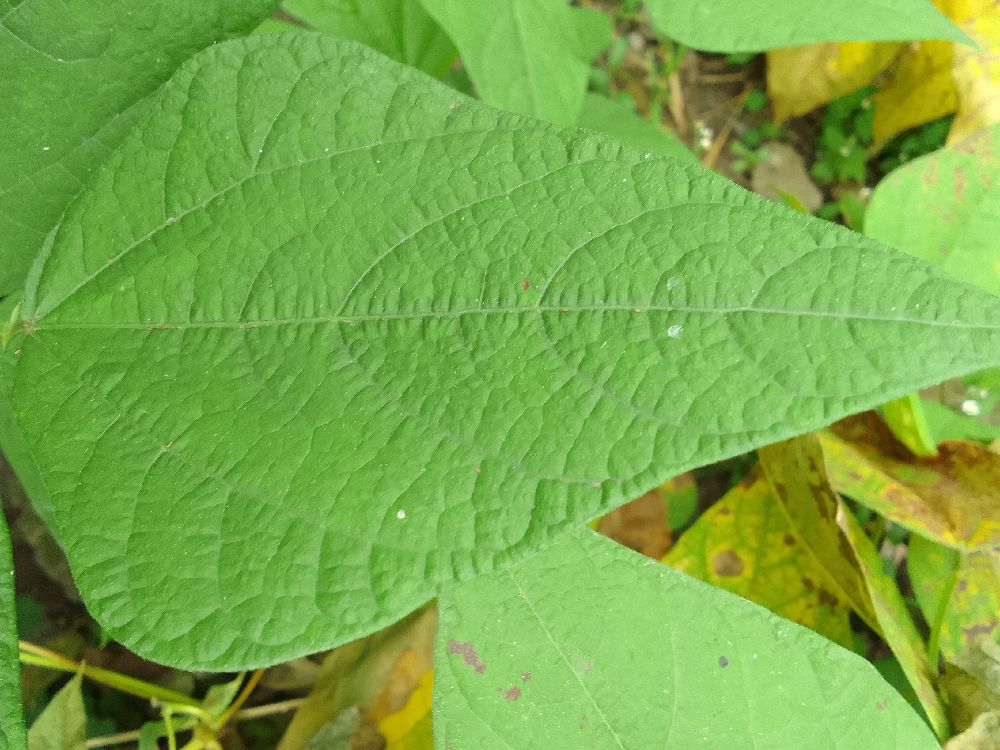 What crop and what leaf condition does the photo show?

common bean, healthy
